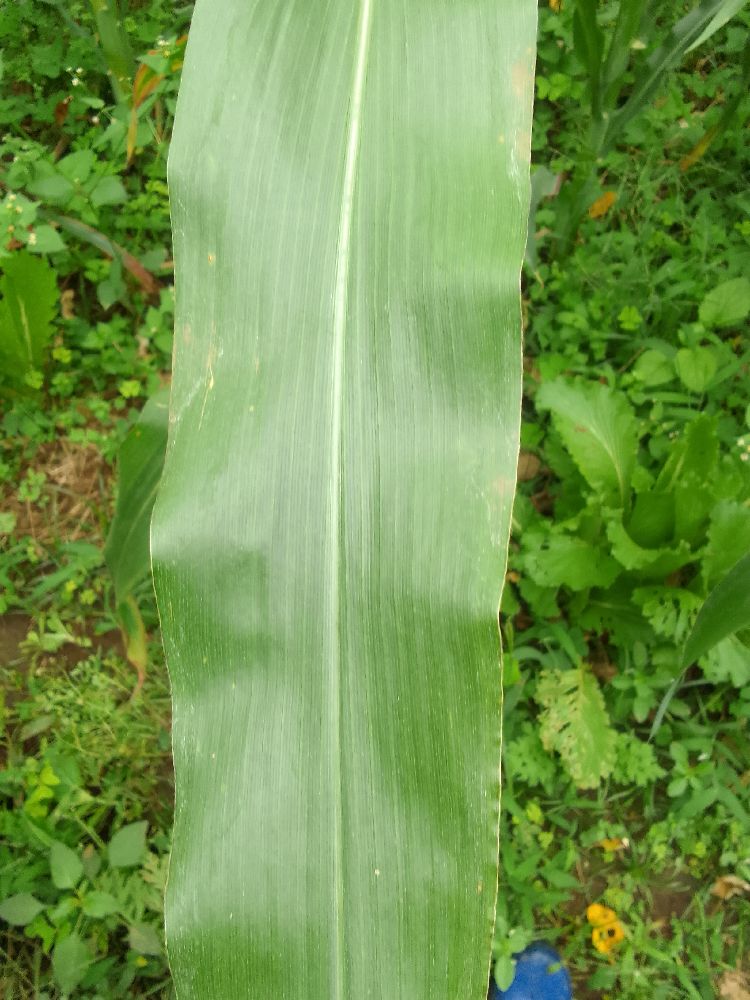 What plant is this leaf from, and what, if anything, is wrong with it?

maize, healthy
